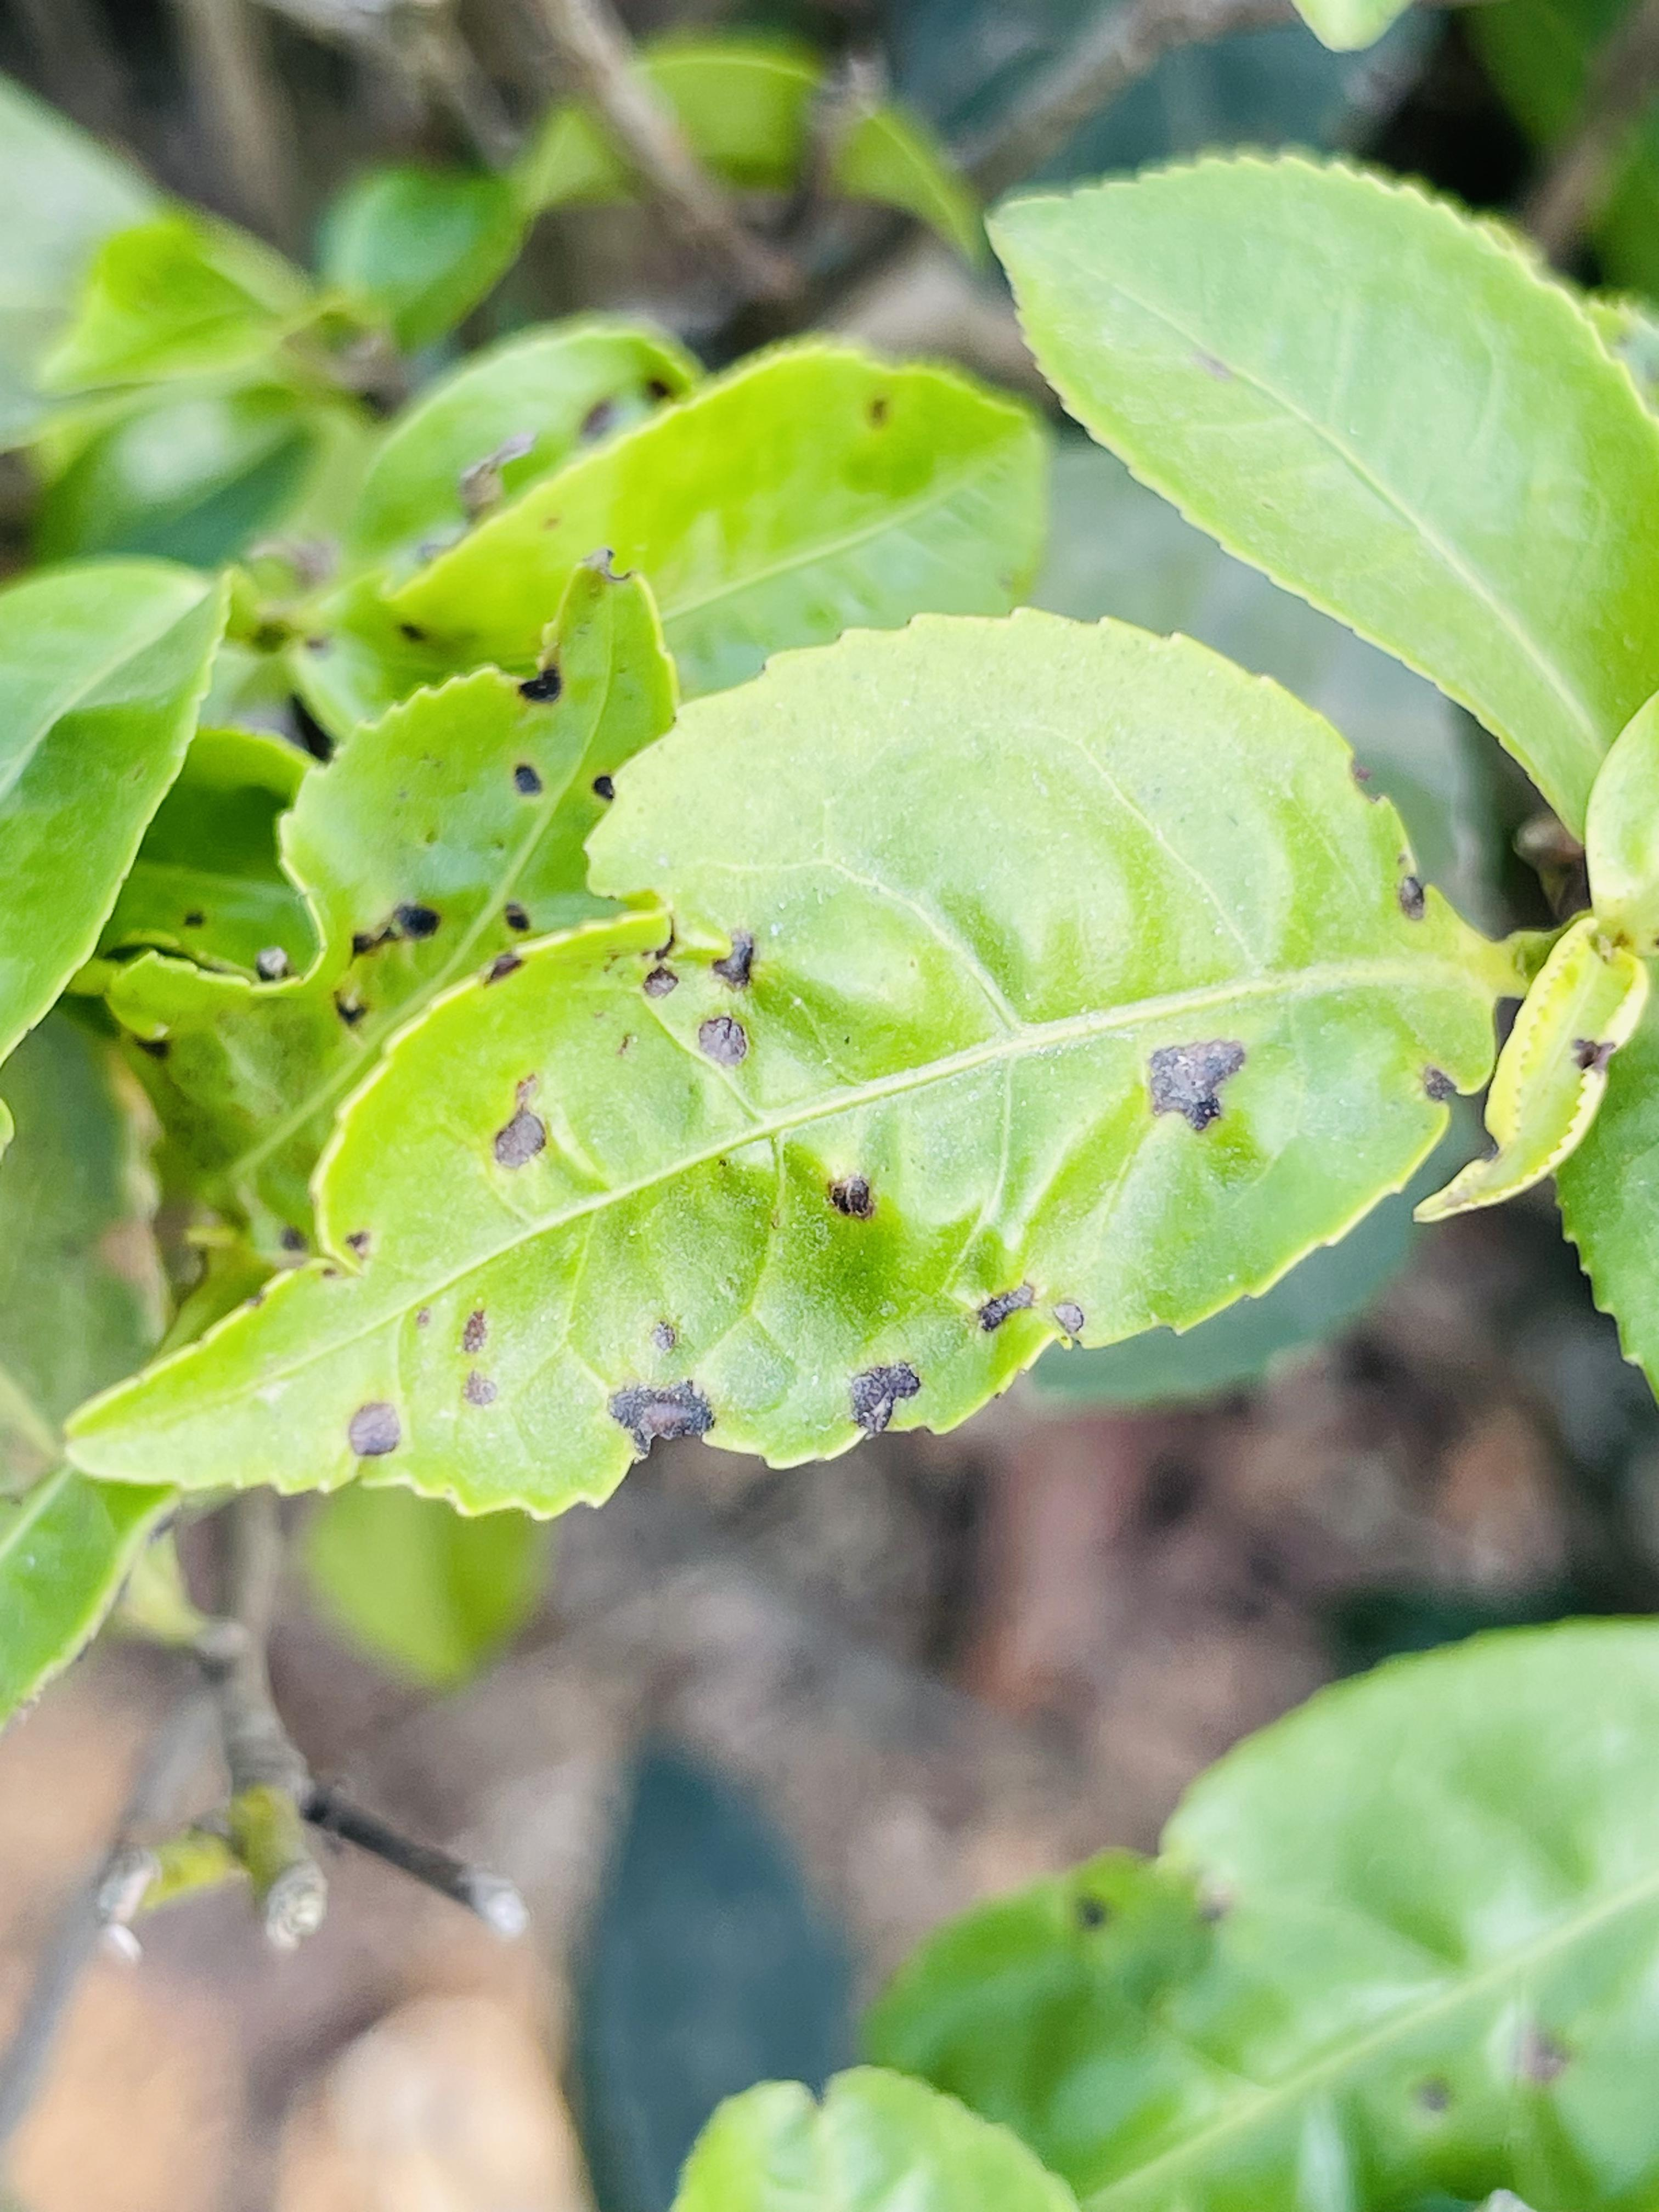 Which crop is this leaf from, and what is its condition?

tea, helopeltis
